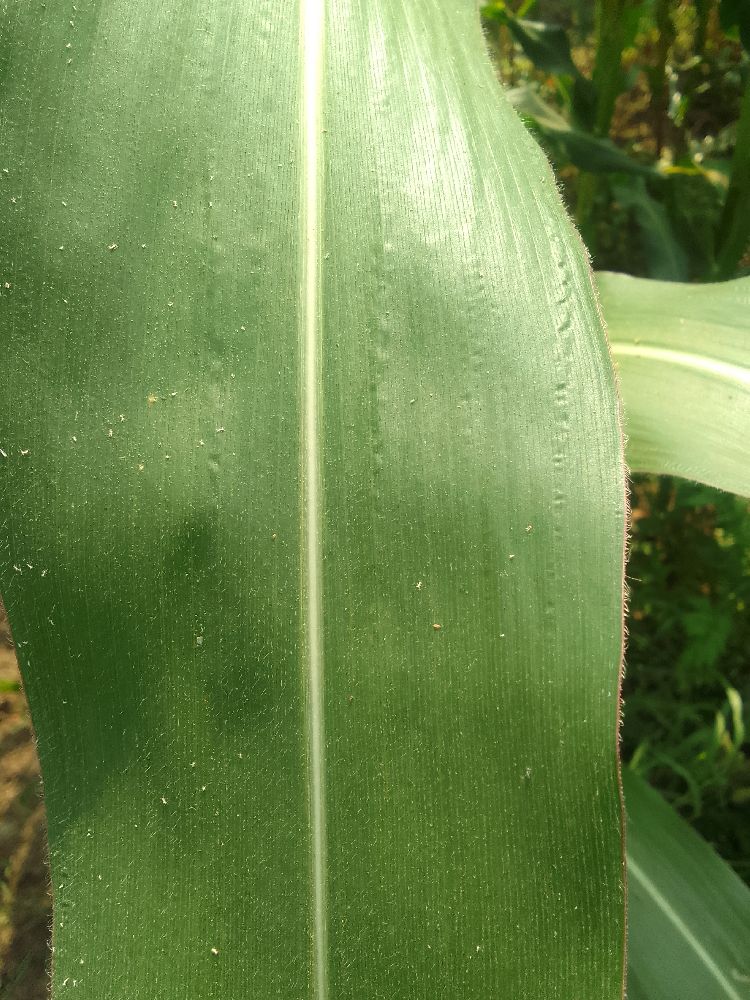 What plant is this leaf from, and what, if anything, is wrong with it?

maize, healthy
